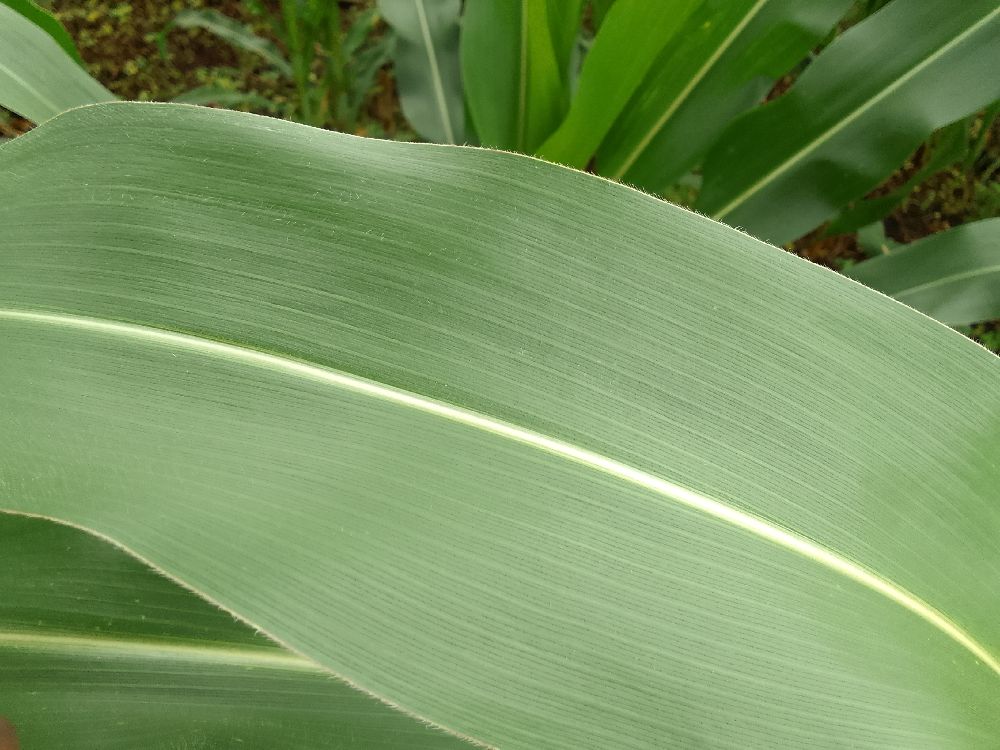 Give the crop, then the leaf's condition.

maize, healthy
